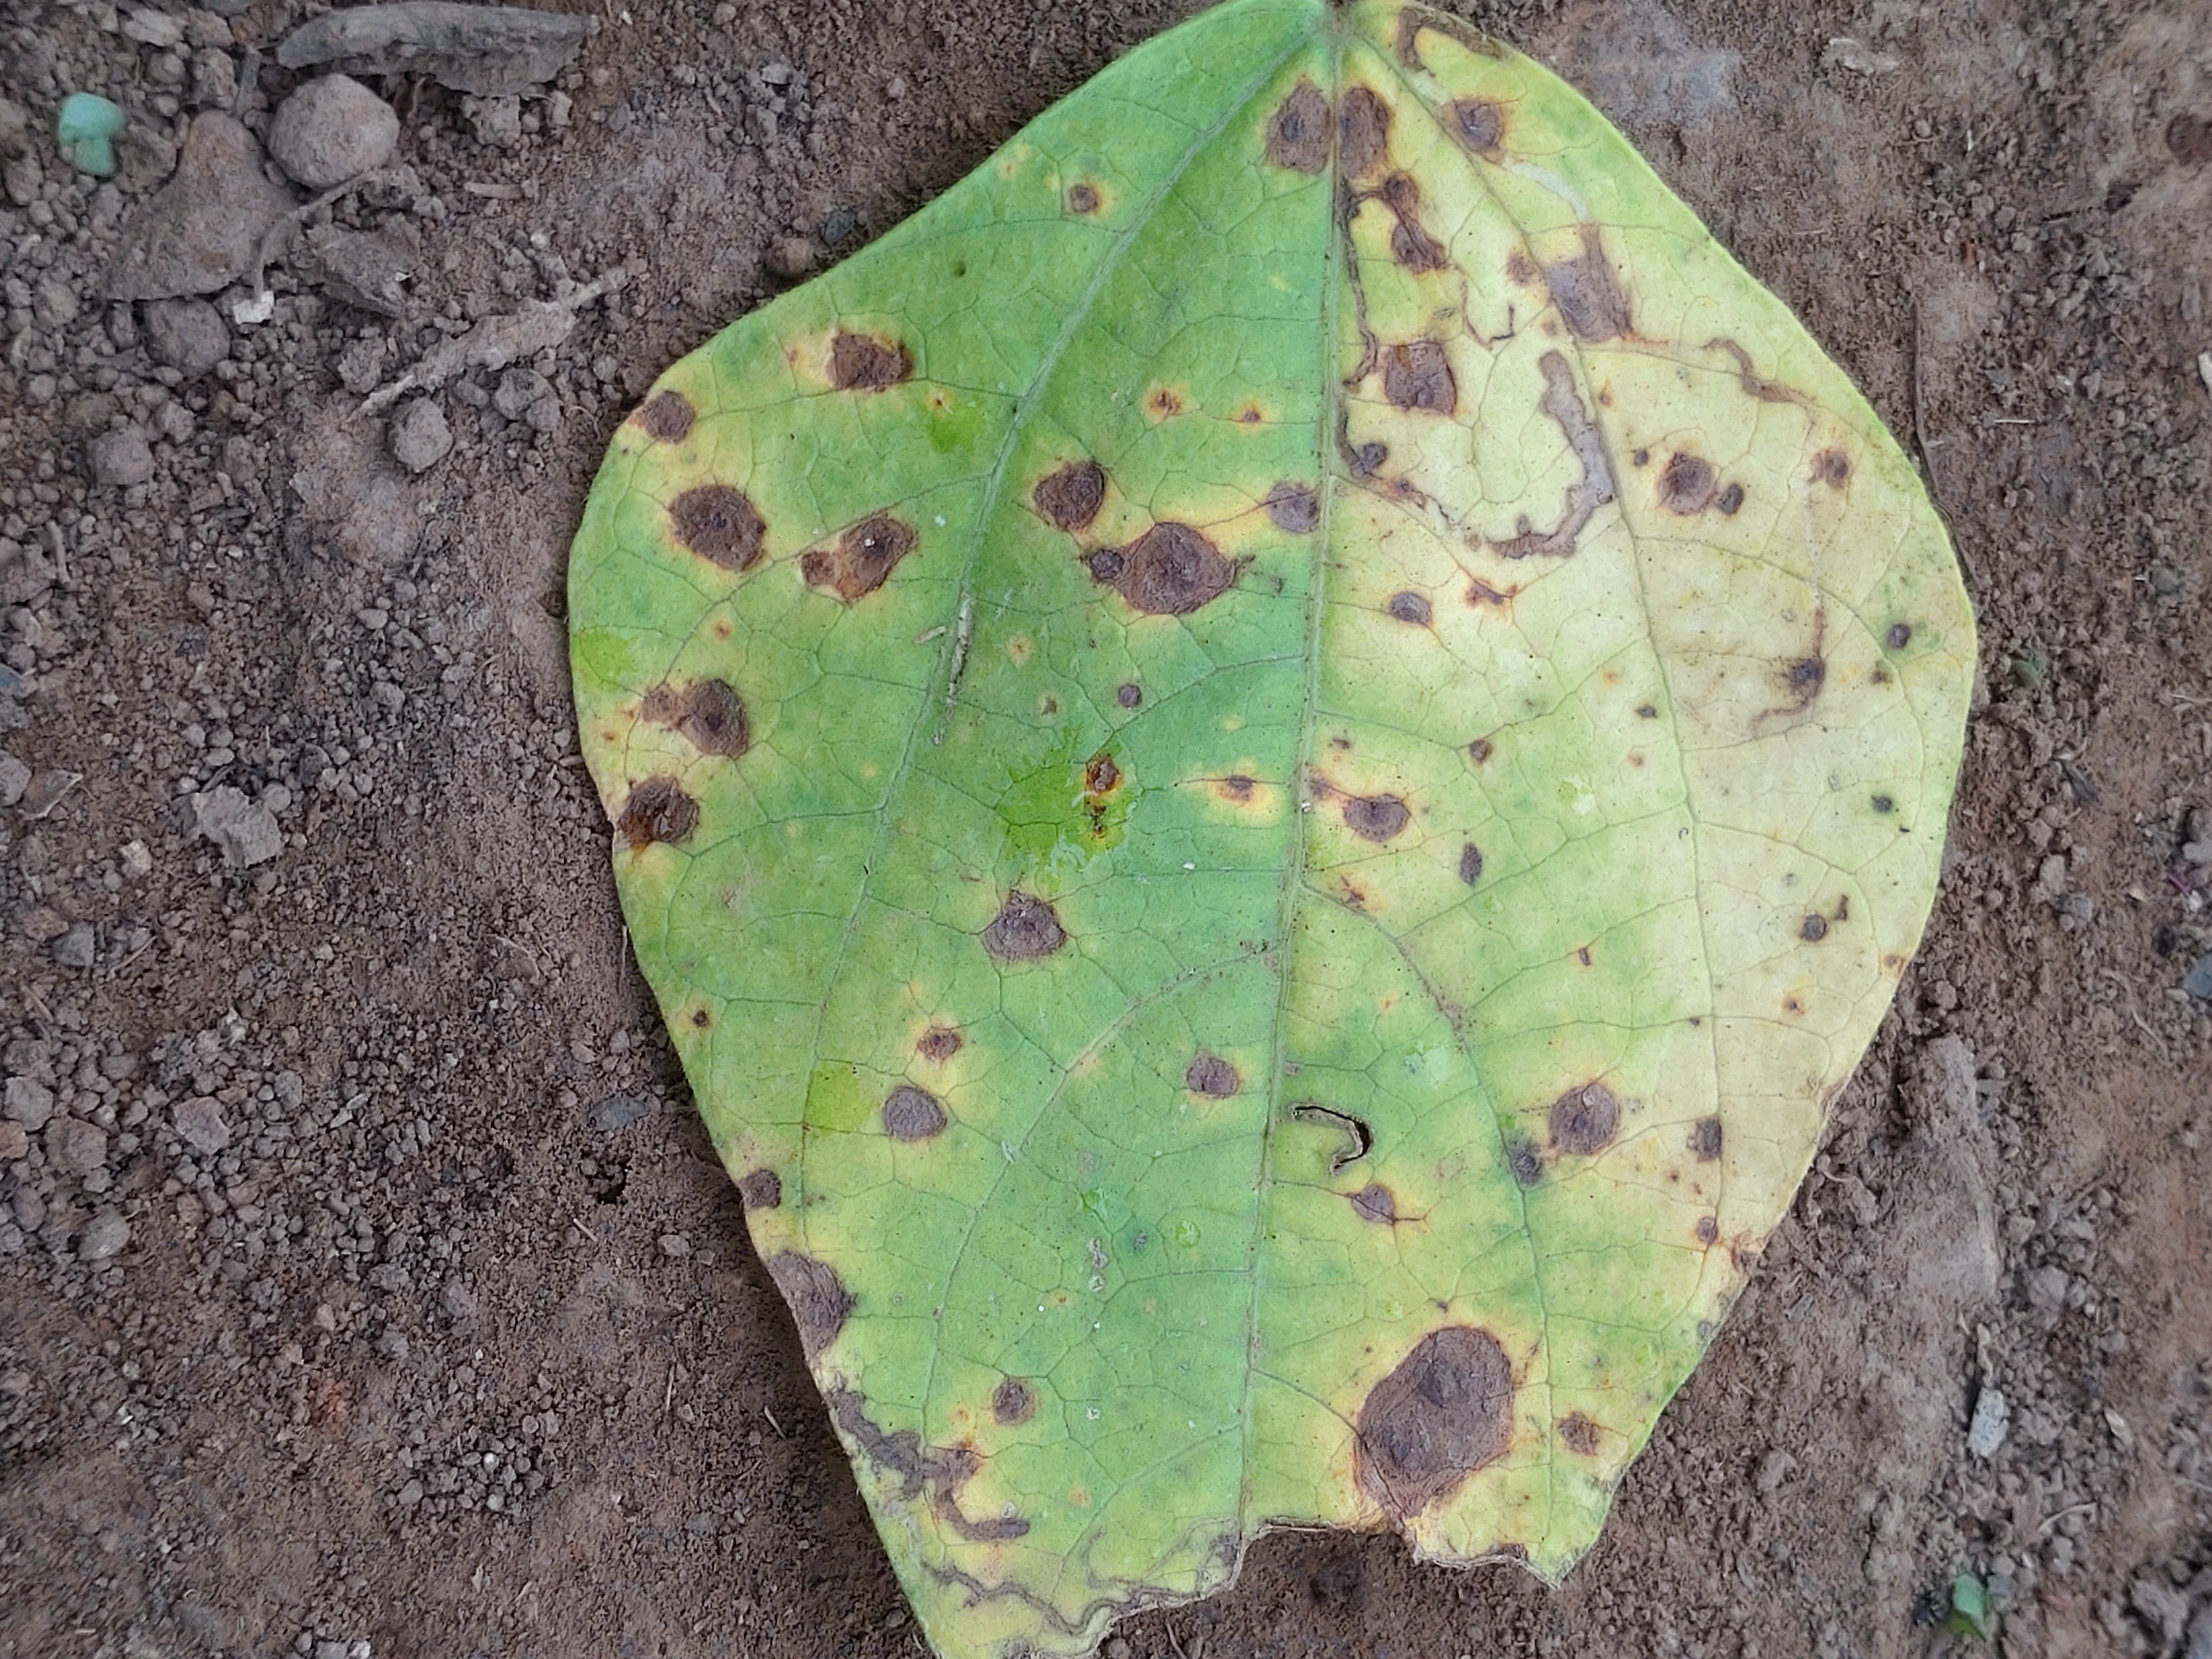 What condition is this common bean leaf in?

anthracnose
